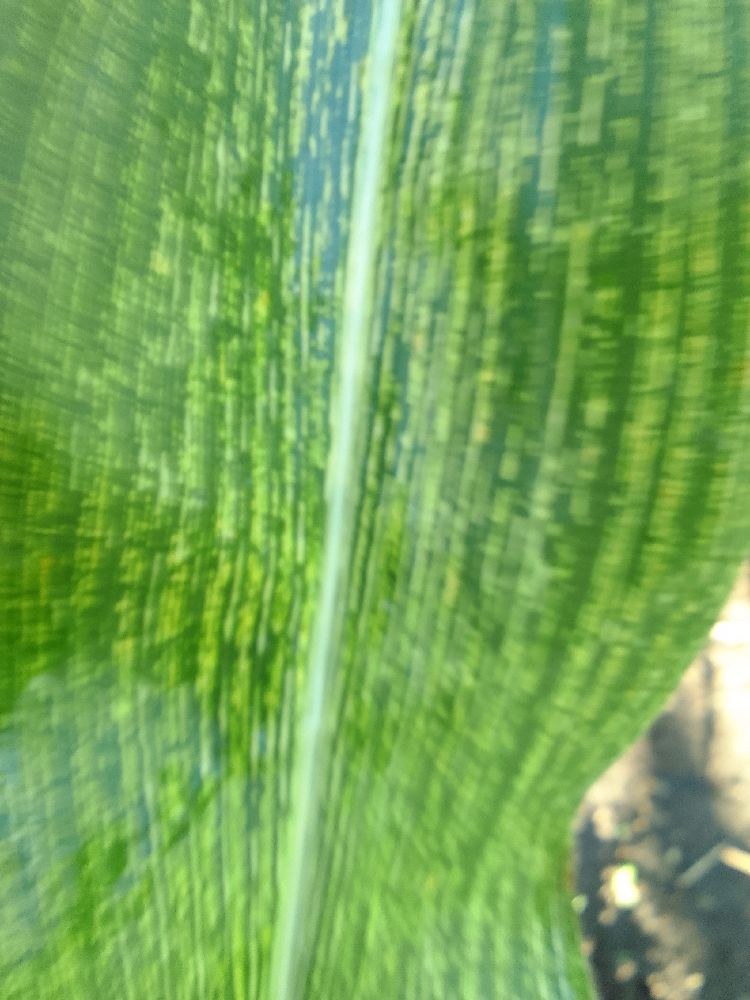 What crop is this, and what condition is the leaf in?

maize, maize streak virus
